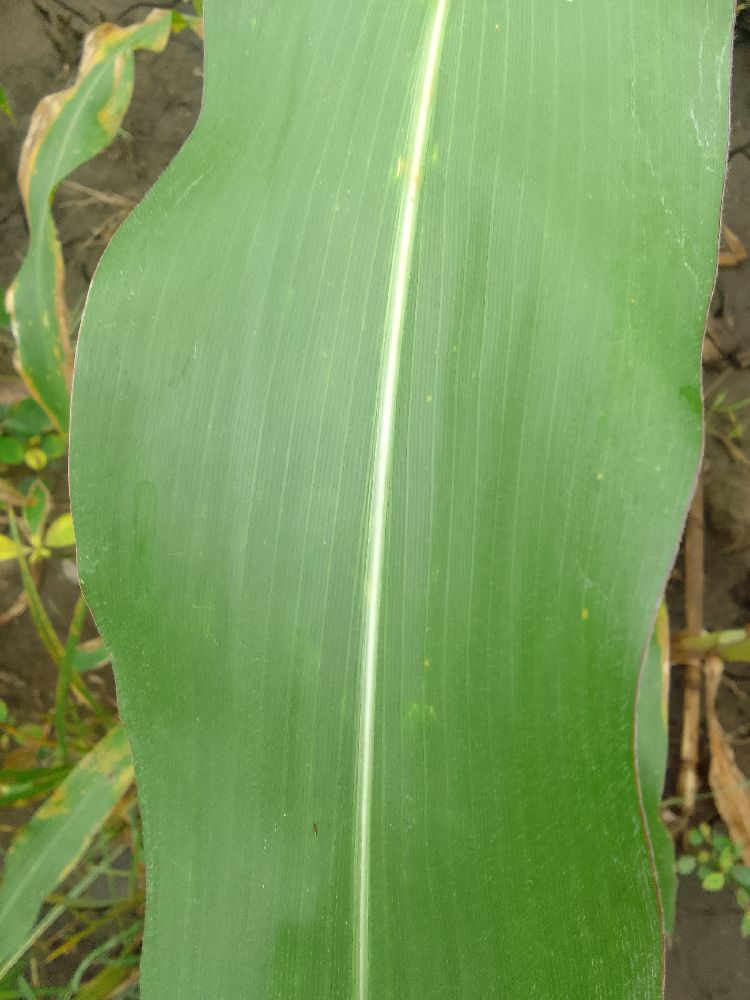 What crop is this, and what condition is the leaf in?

maize, healthy
